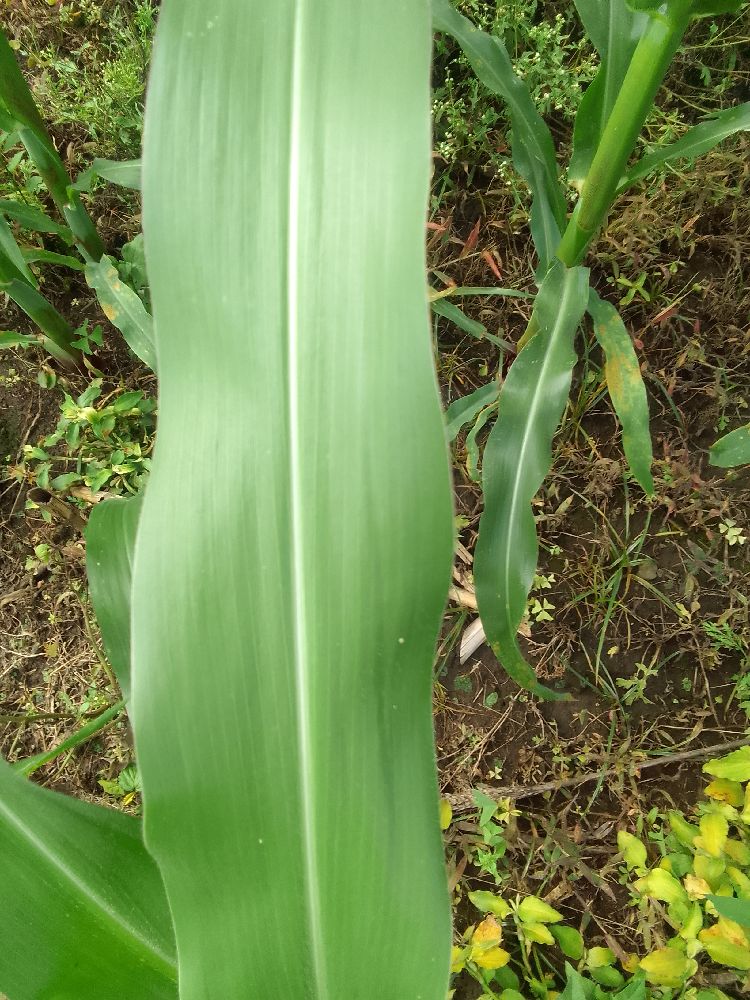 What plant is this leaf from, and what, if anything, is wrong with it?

maize, healthy
